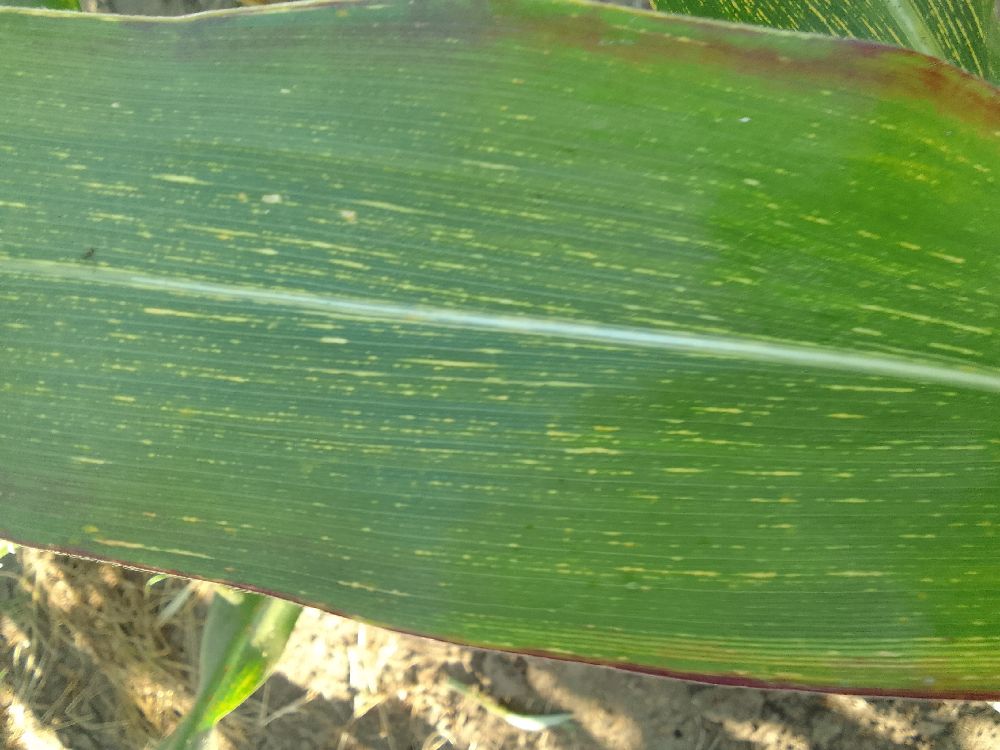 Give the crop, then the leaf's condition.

maize, maize streak virus
